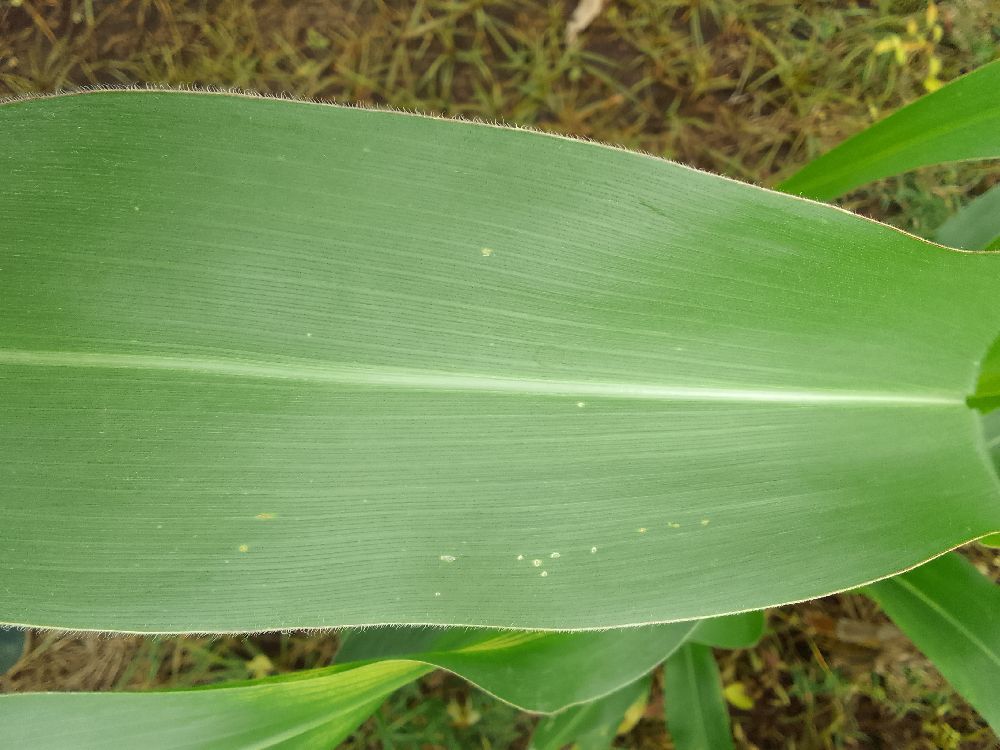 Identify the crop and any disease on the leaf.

maize, healthy
